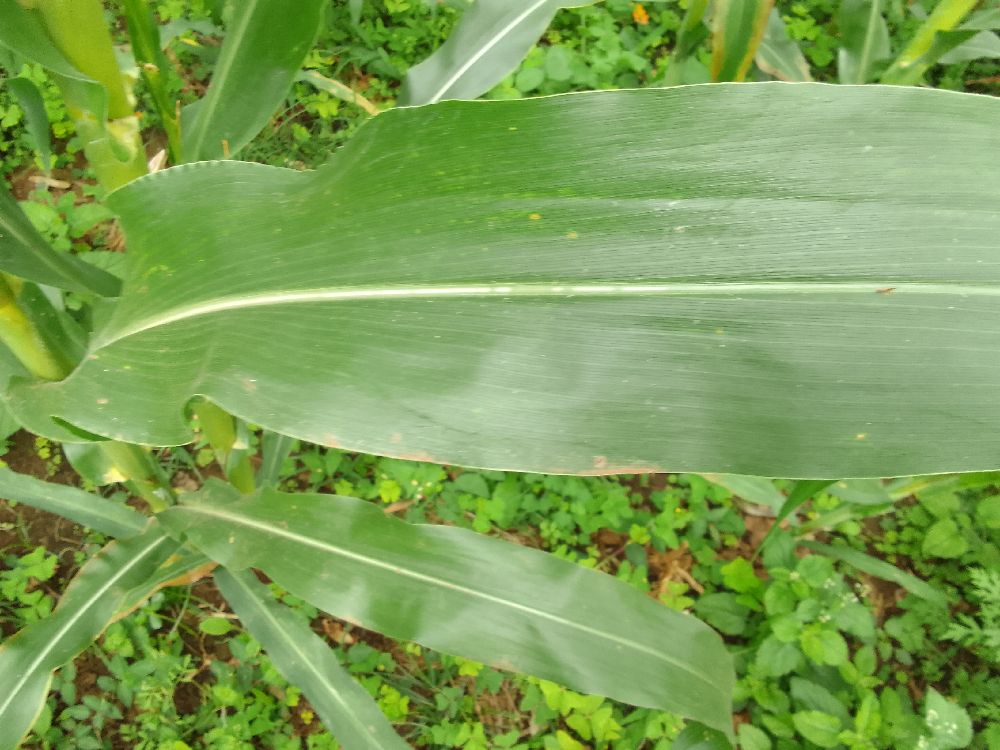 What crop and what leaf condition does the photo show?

maize, healthy
